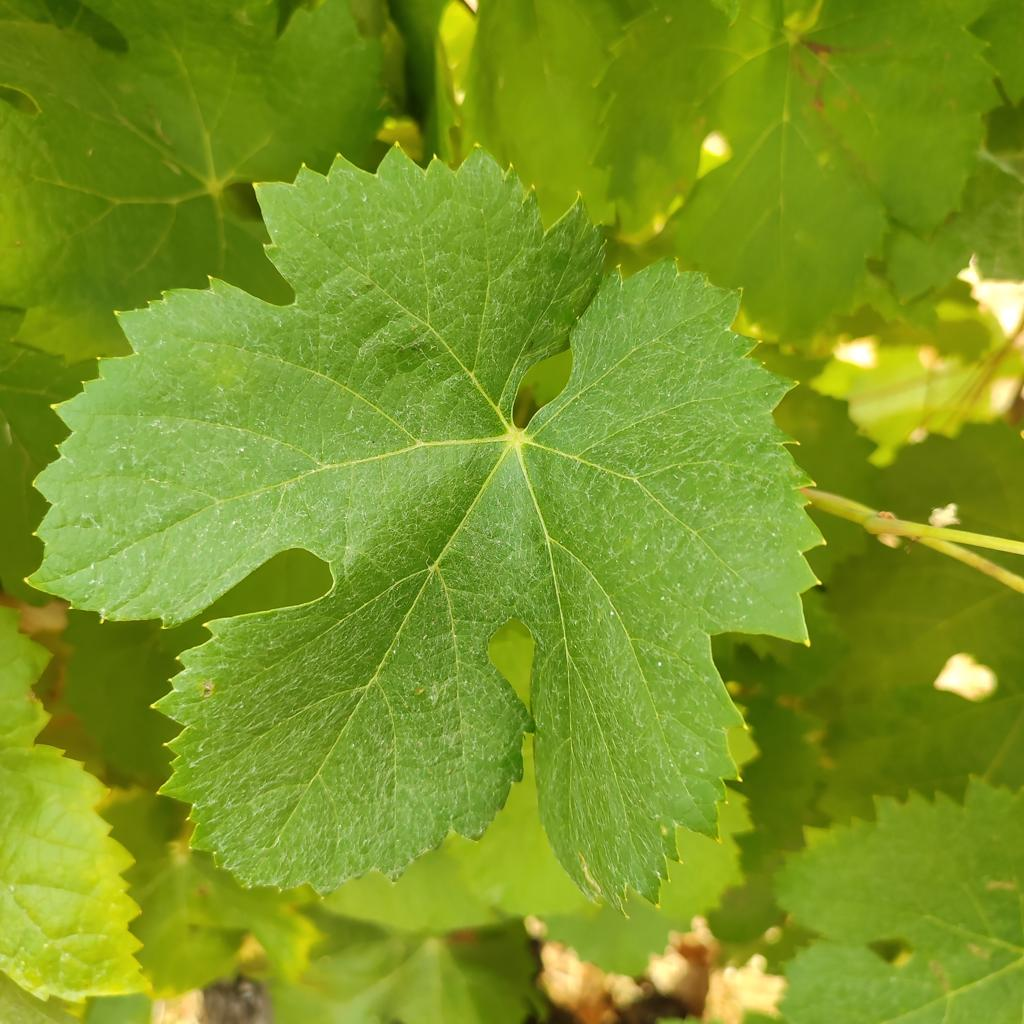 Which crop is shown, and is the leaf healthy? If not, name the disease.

grapevine, healthy
